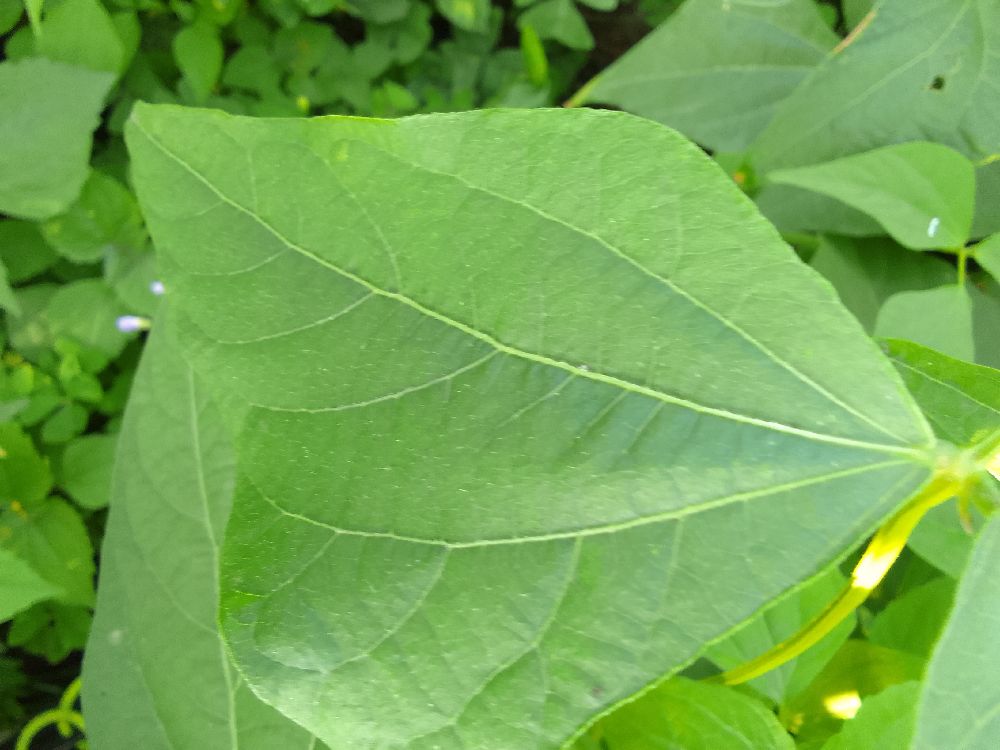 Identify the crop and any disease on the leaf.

common bean, healthy
